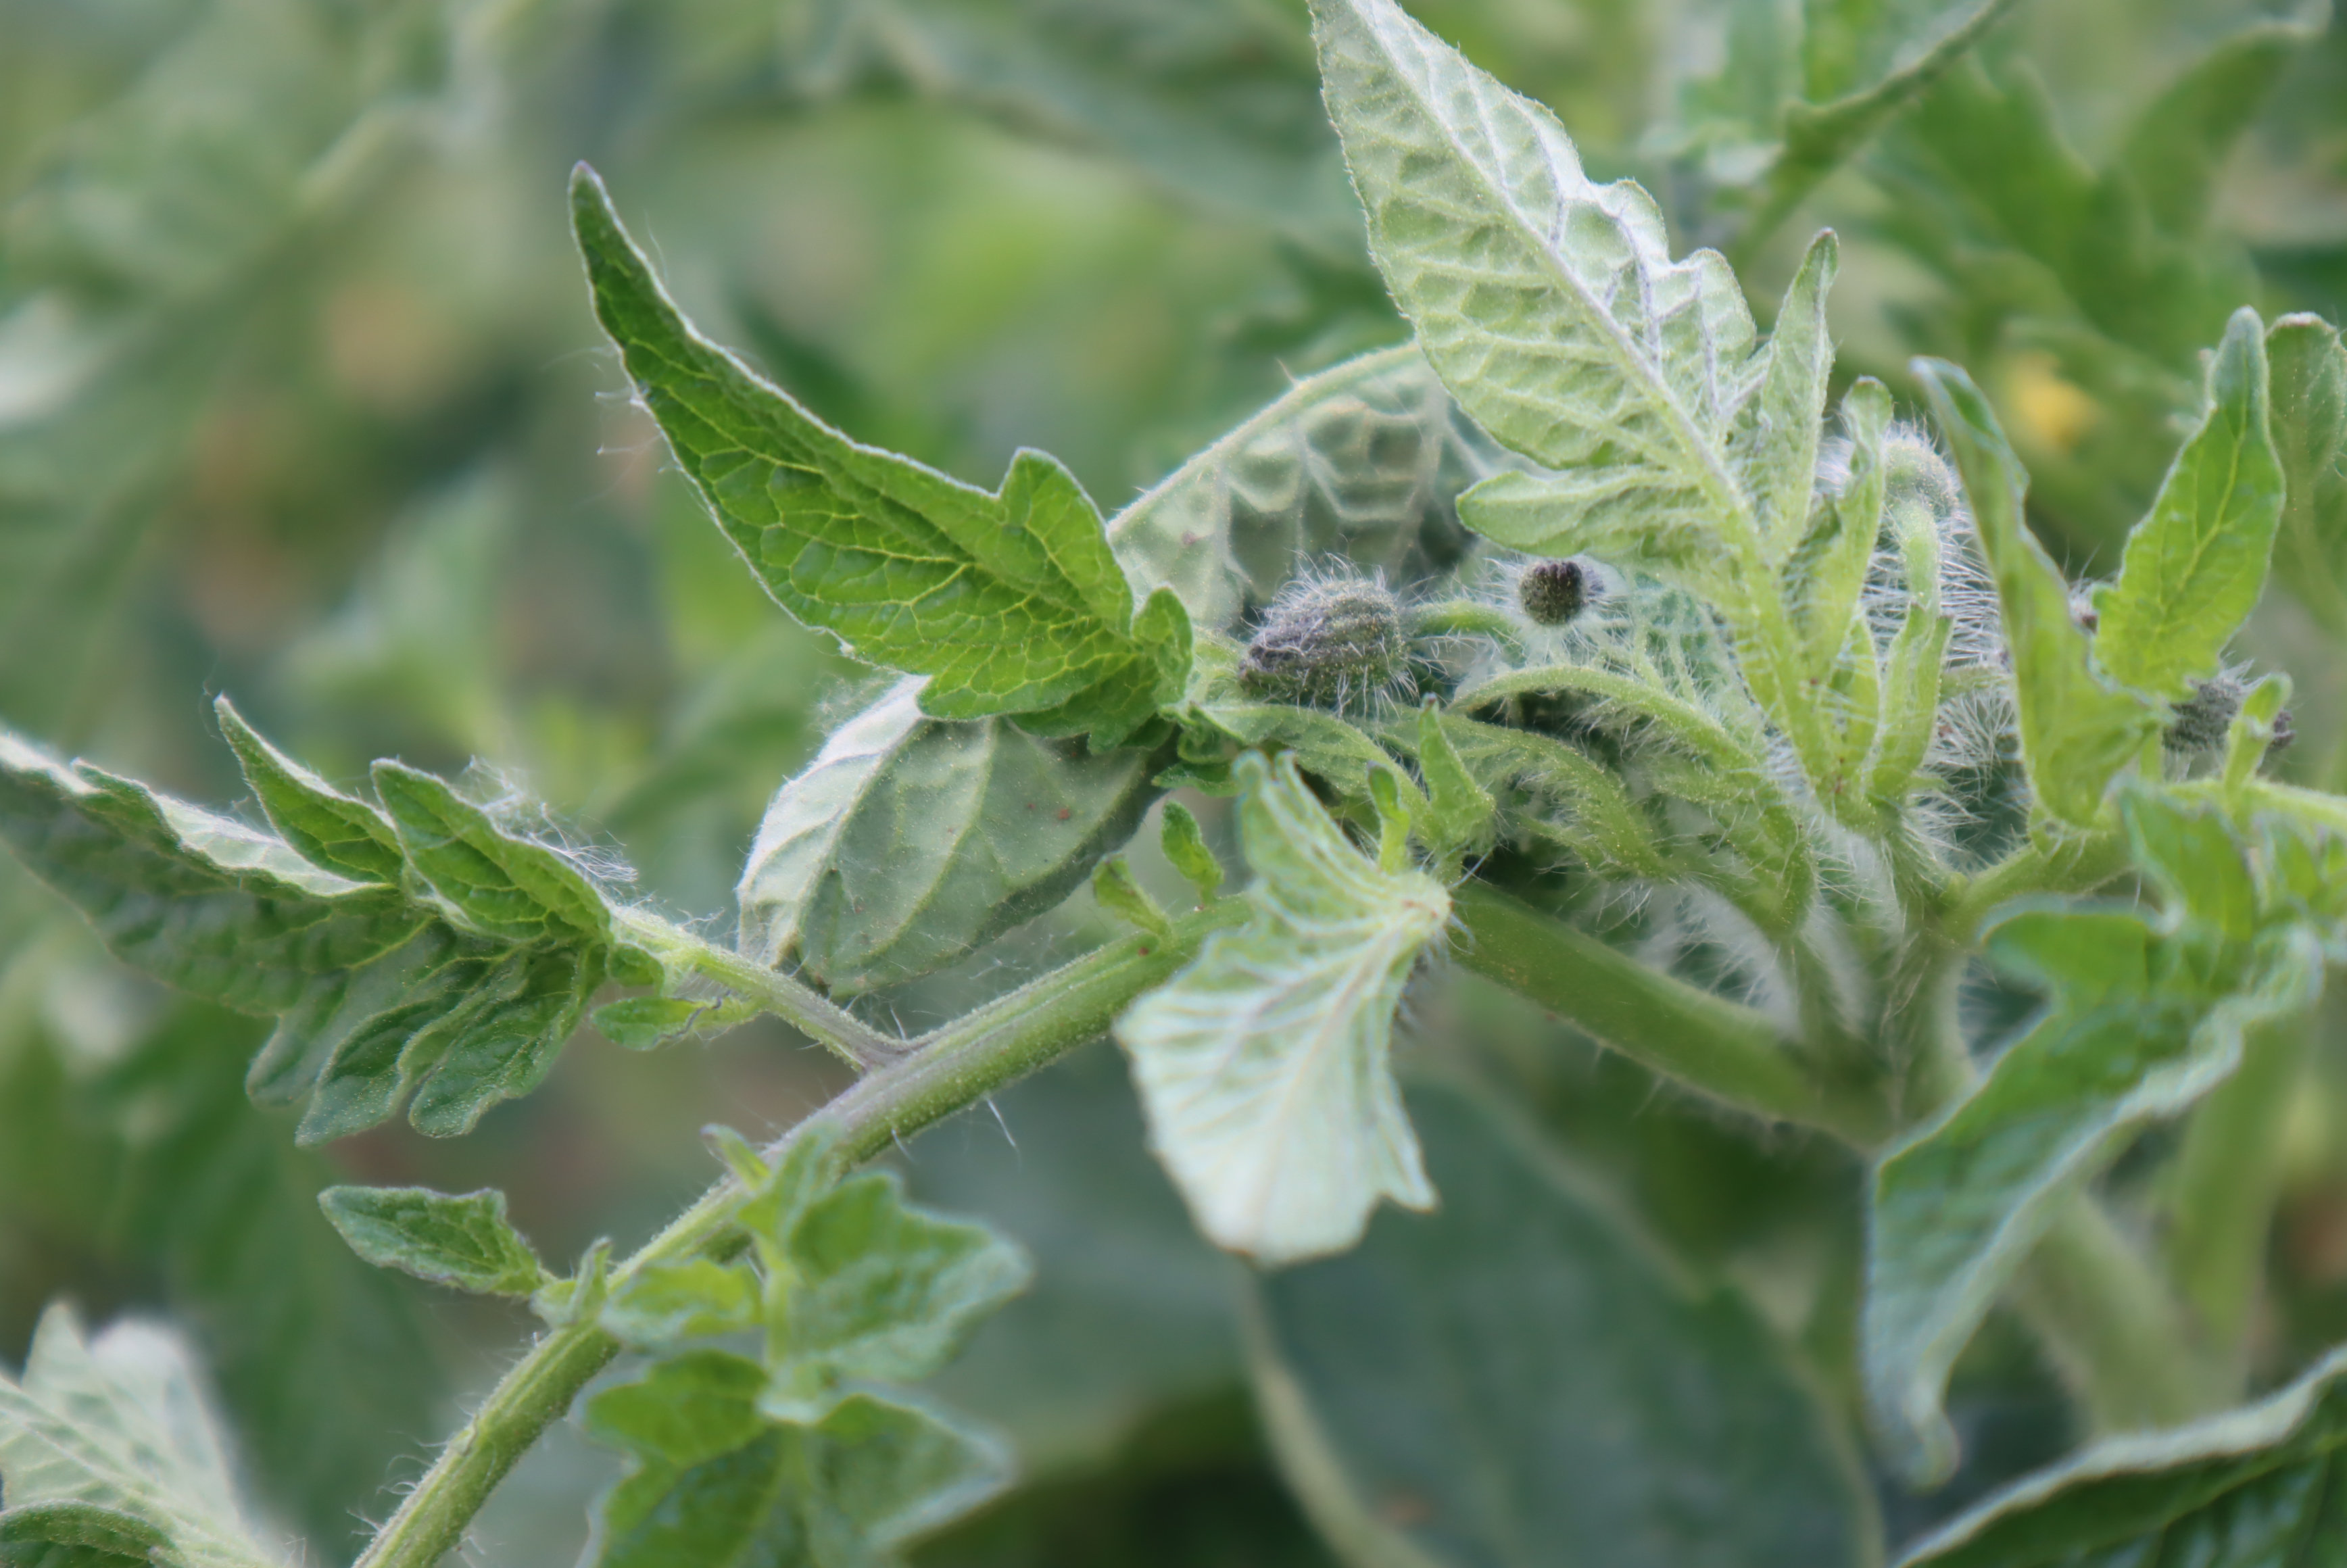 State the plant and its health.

tomato, healthy
